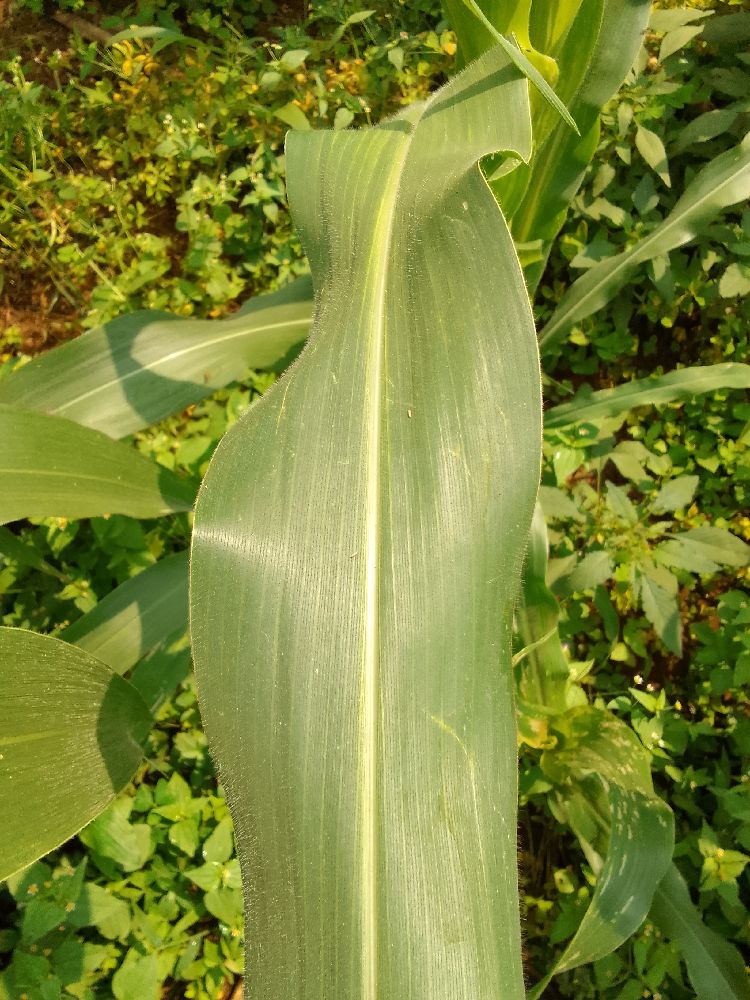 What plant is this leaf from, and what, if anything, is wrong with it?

maize, healthy
